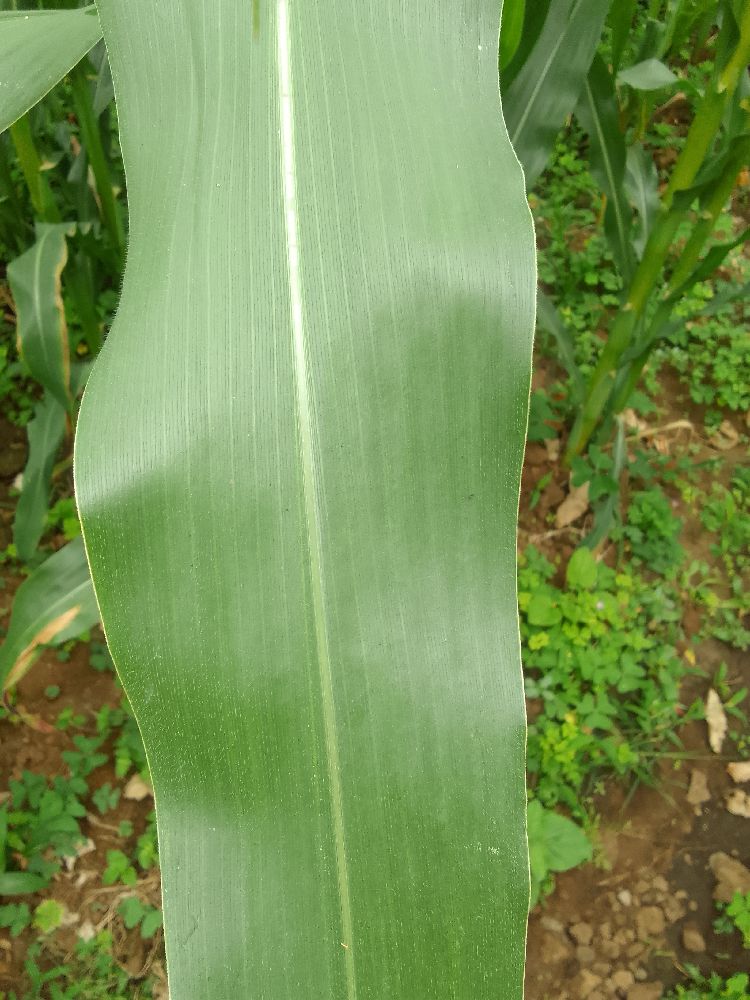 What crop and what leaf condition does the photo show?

maize, healthy
